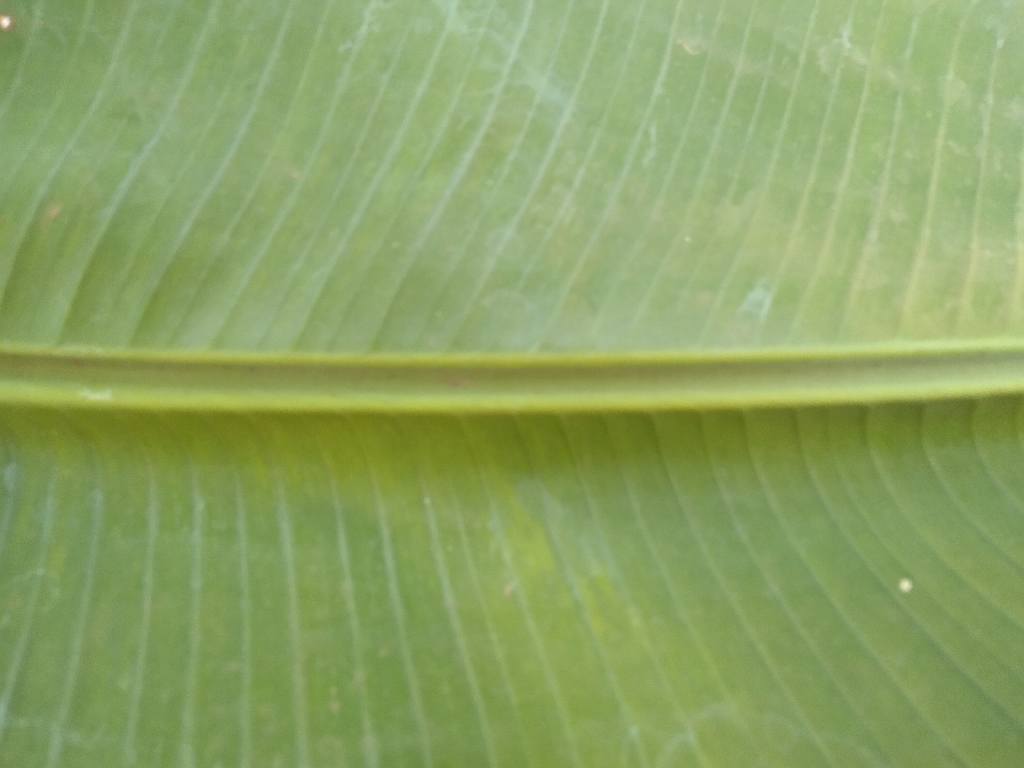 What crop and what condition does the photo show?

banana, healthy
